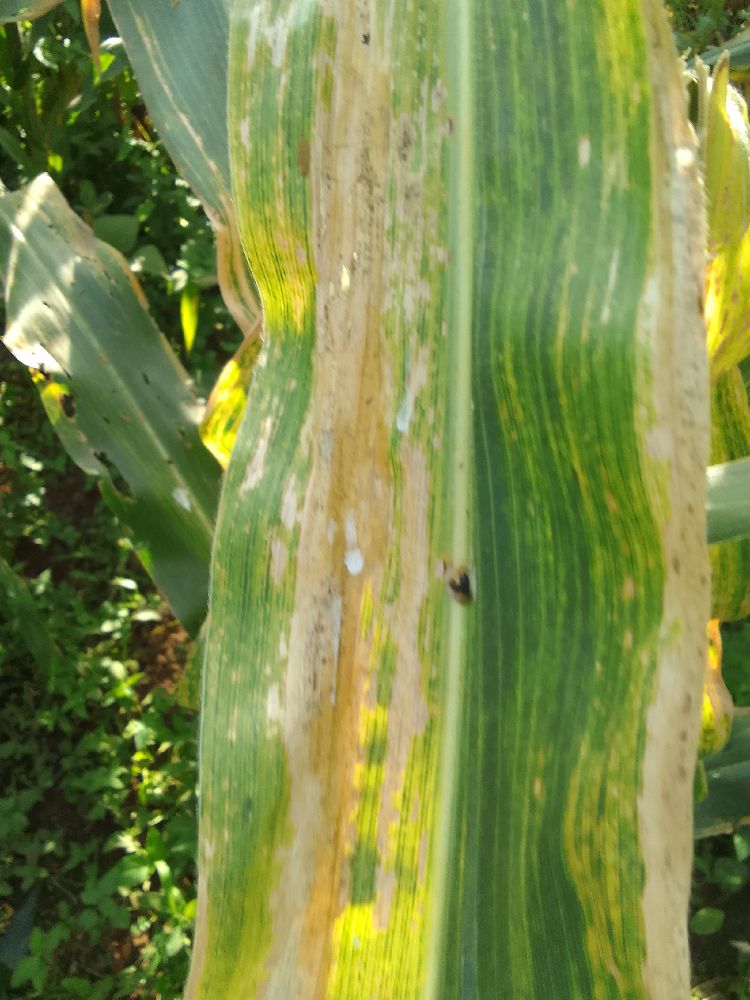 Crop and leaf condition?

maize, maize lethal necrosis
